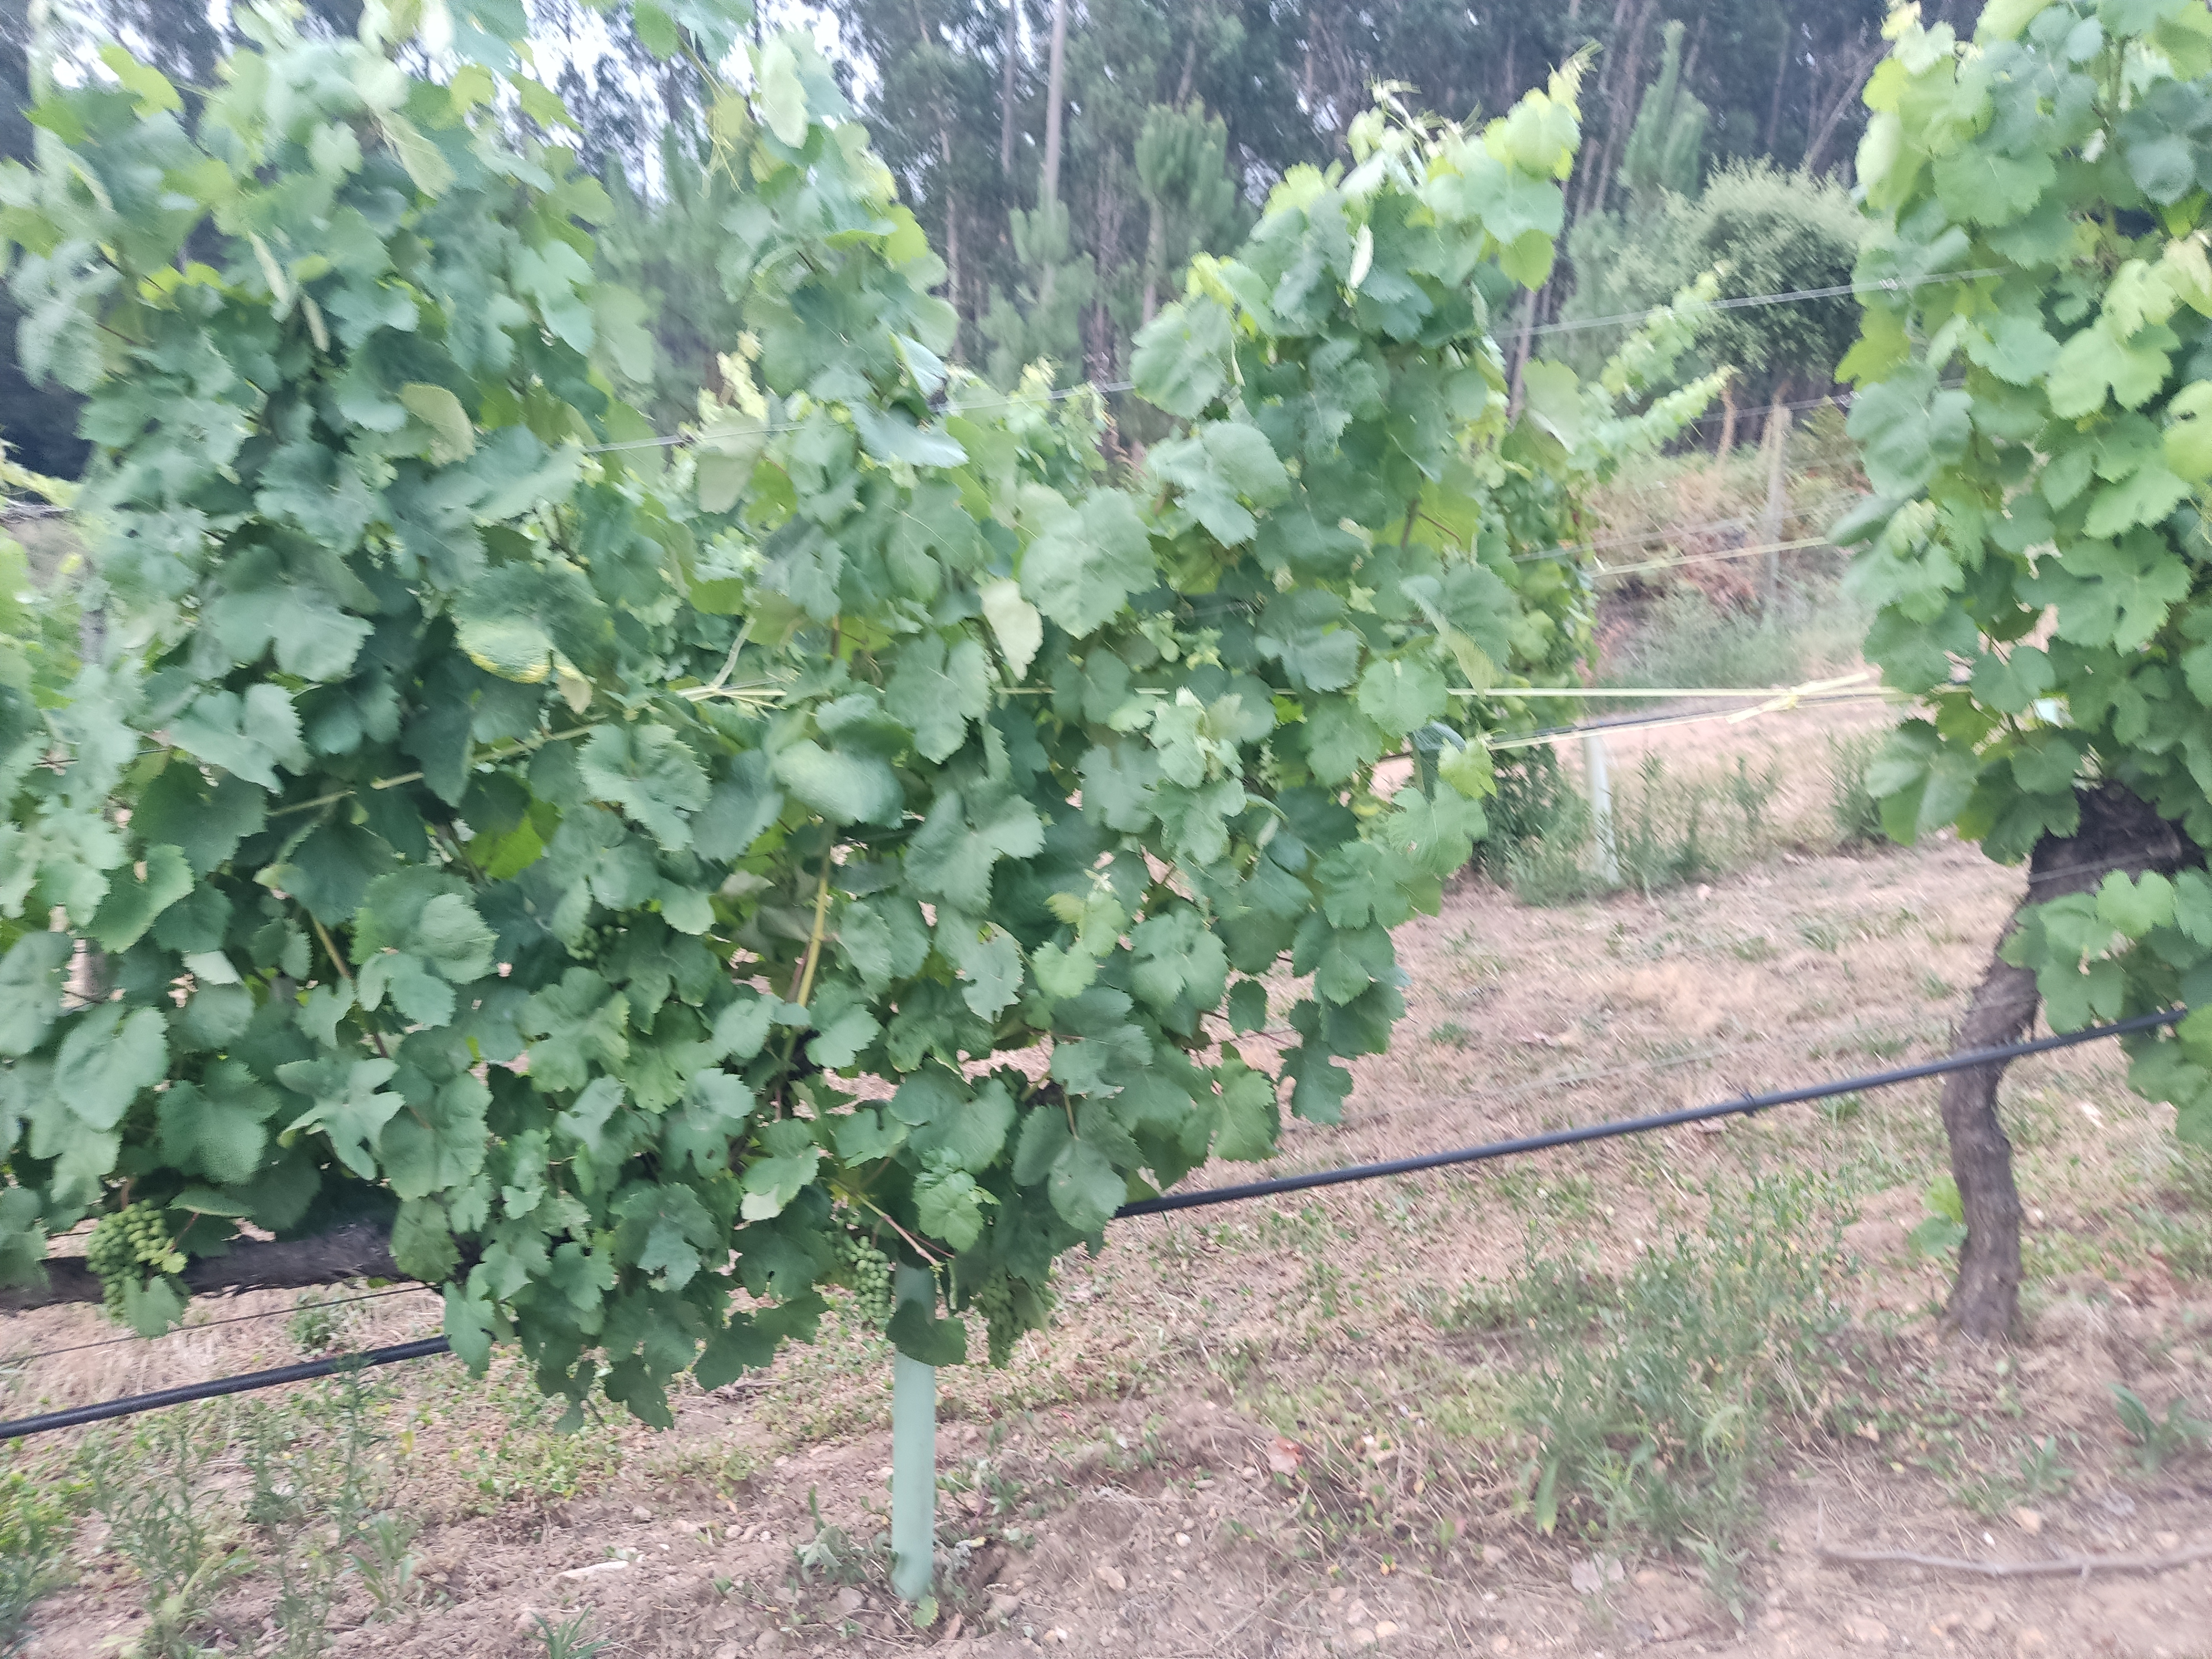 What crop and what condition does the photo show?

grapevine, not affected by esca disease
